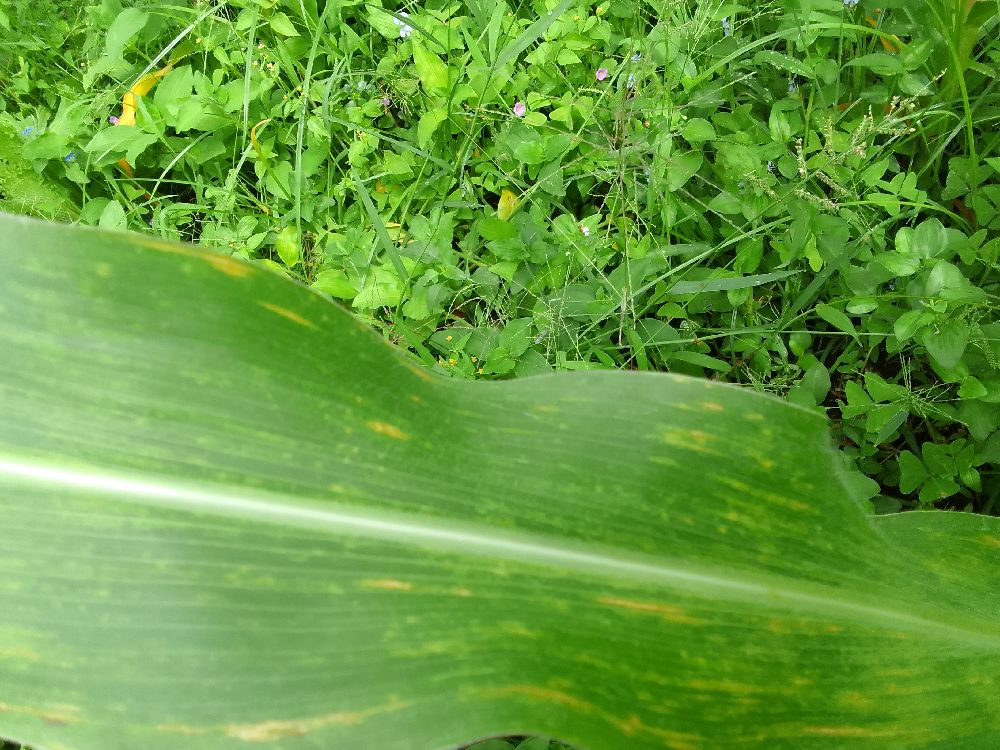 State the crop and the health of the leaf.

maize, maize lethal necrosis
